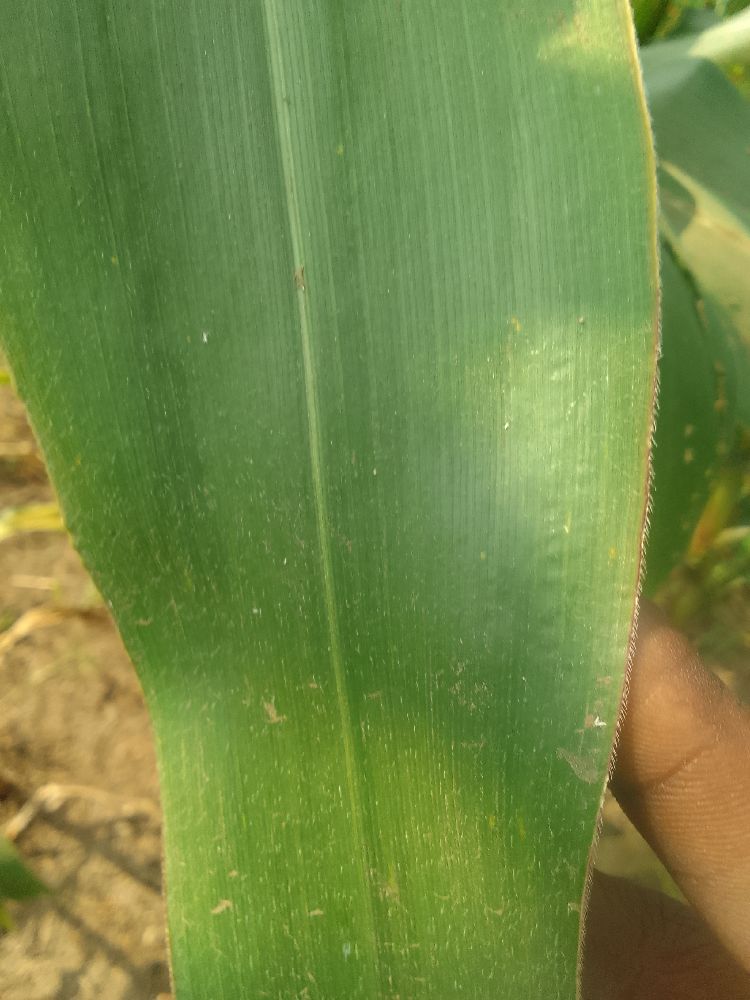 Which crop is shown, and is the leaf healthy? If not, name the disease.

maize, healthy
